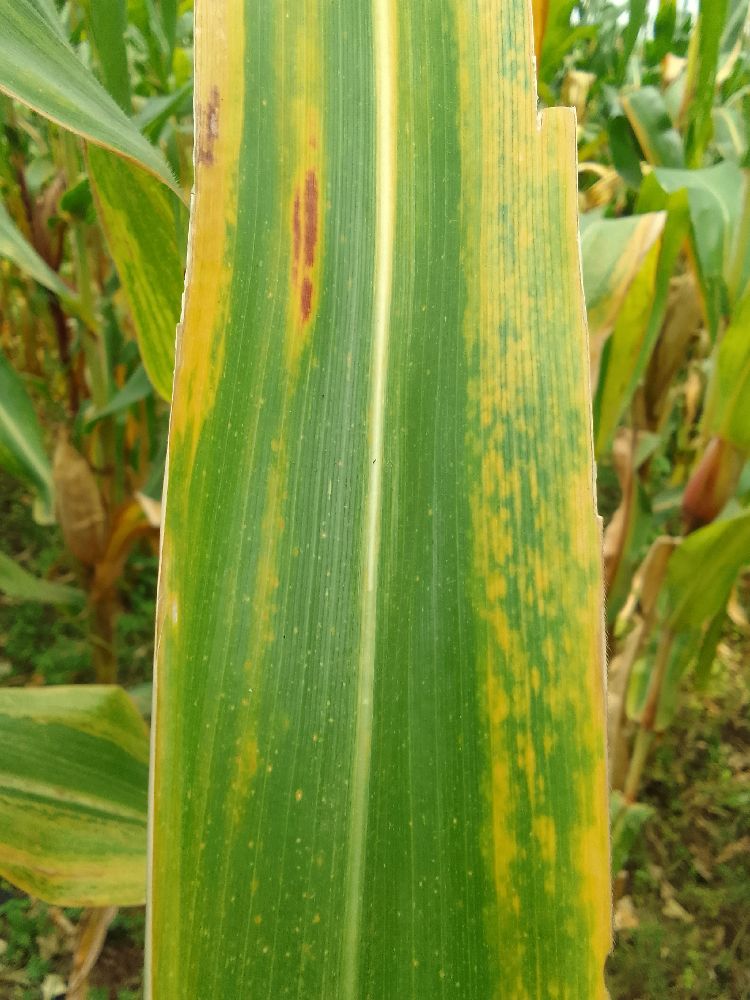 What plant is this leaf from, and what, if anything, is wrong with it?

maize, maize lethal necrosis
